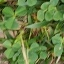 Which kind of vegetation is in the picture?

unstructured weed
